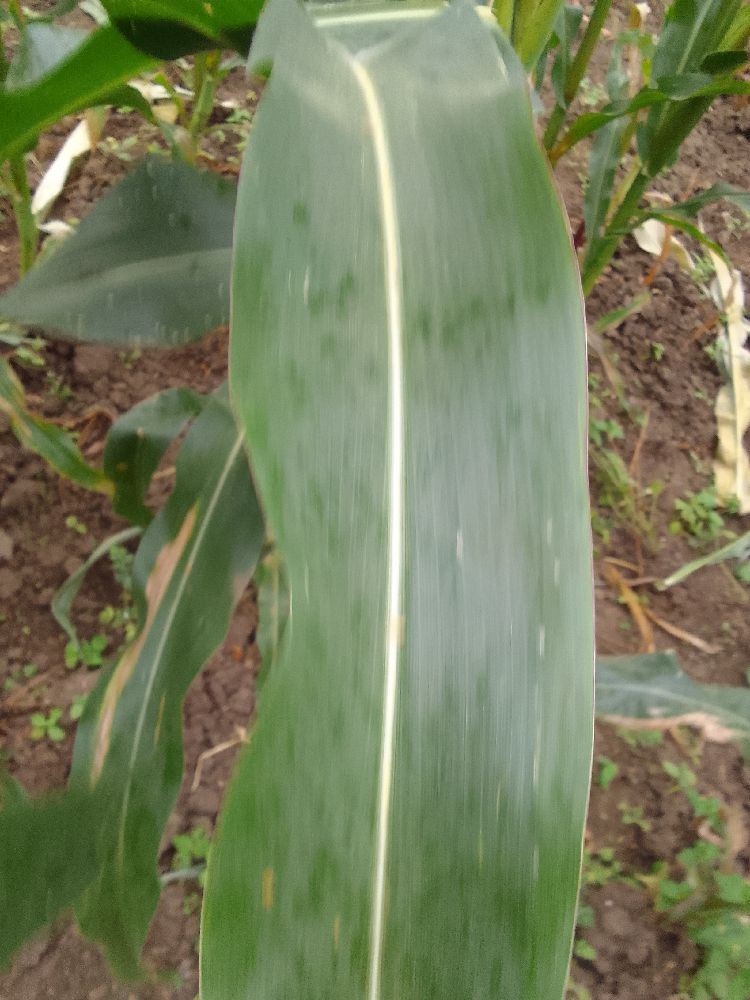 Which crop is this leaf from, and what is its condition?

maize, healthy
